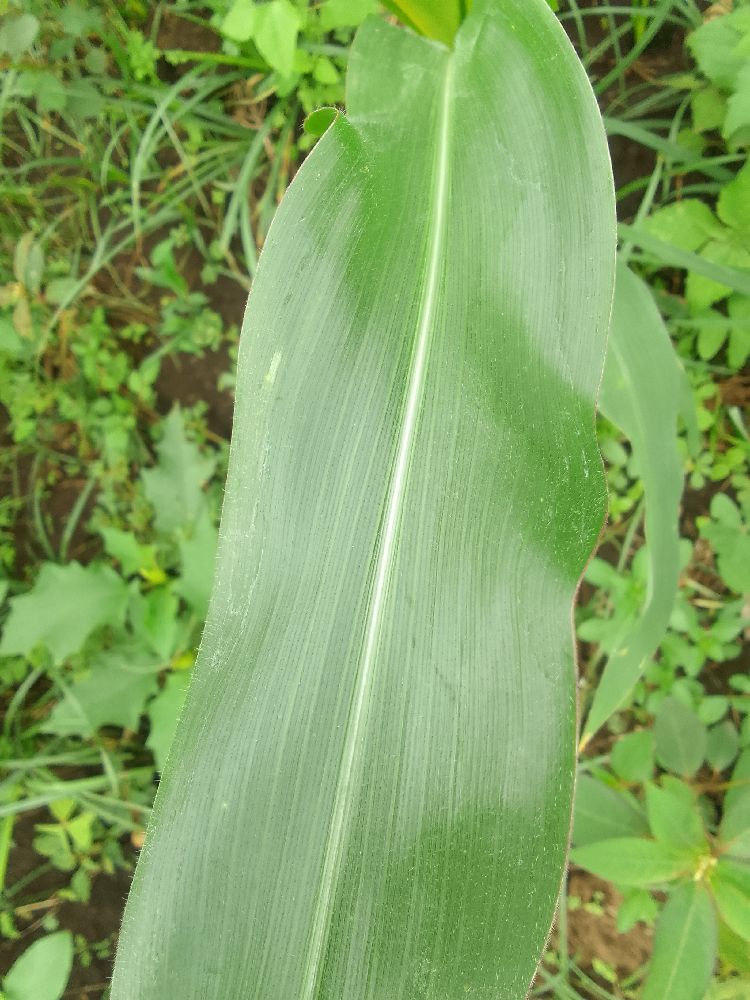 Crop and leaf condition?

maize, healthy
